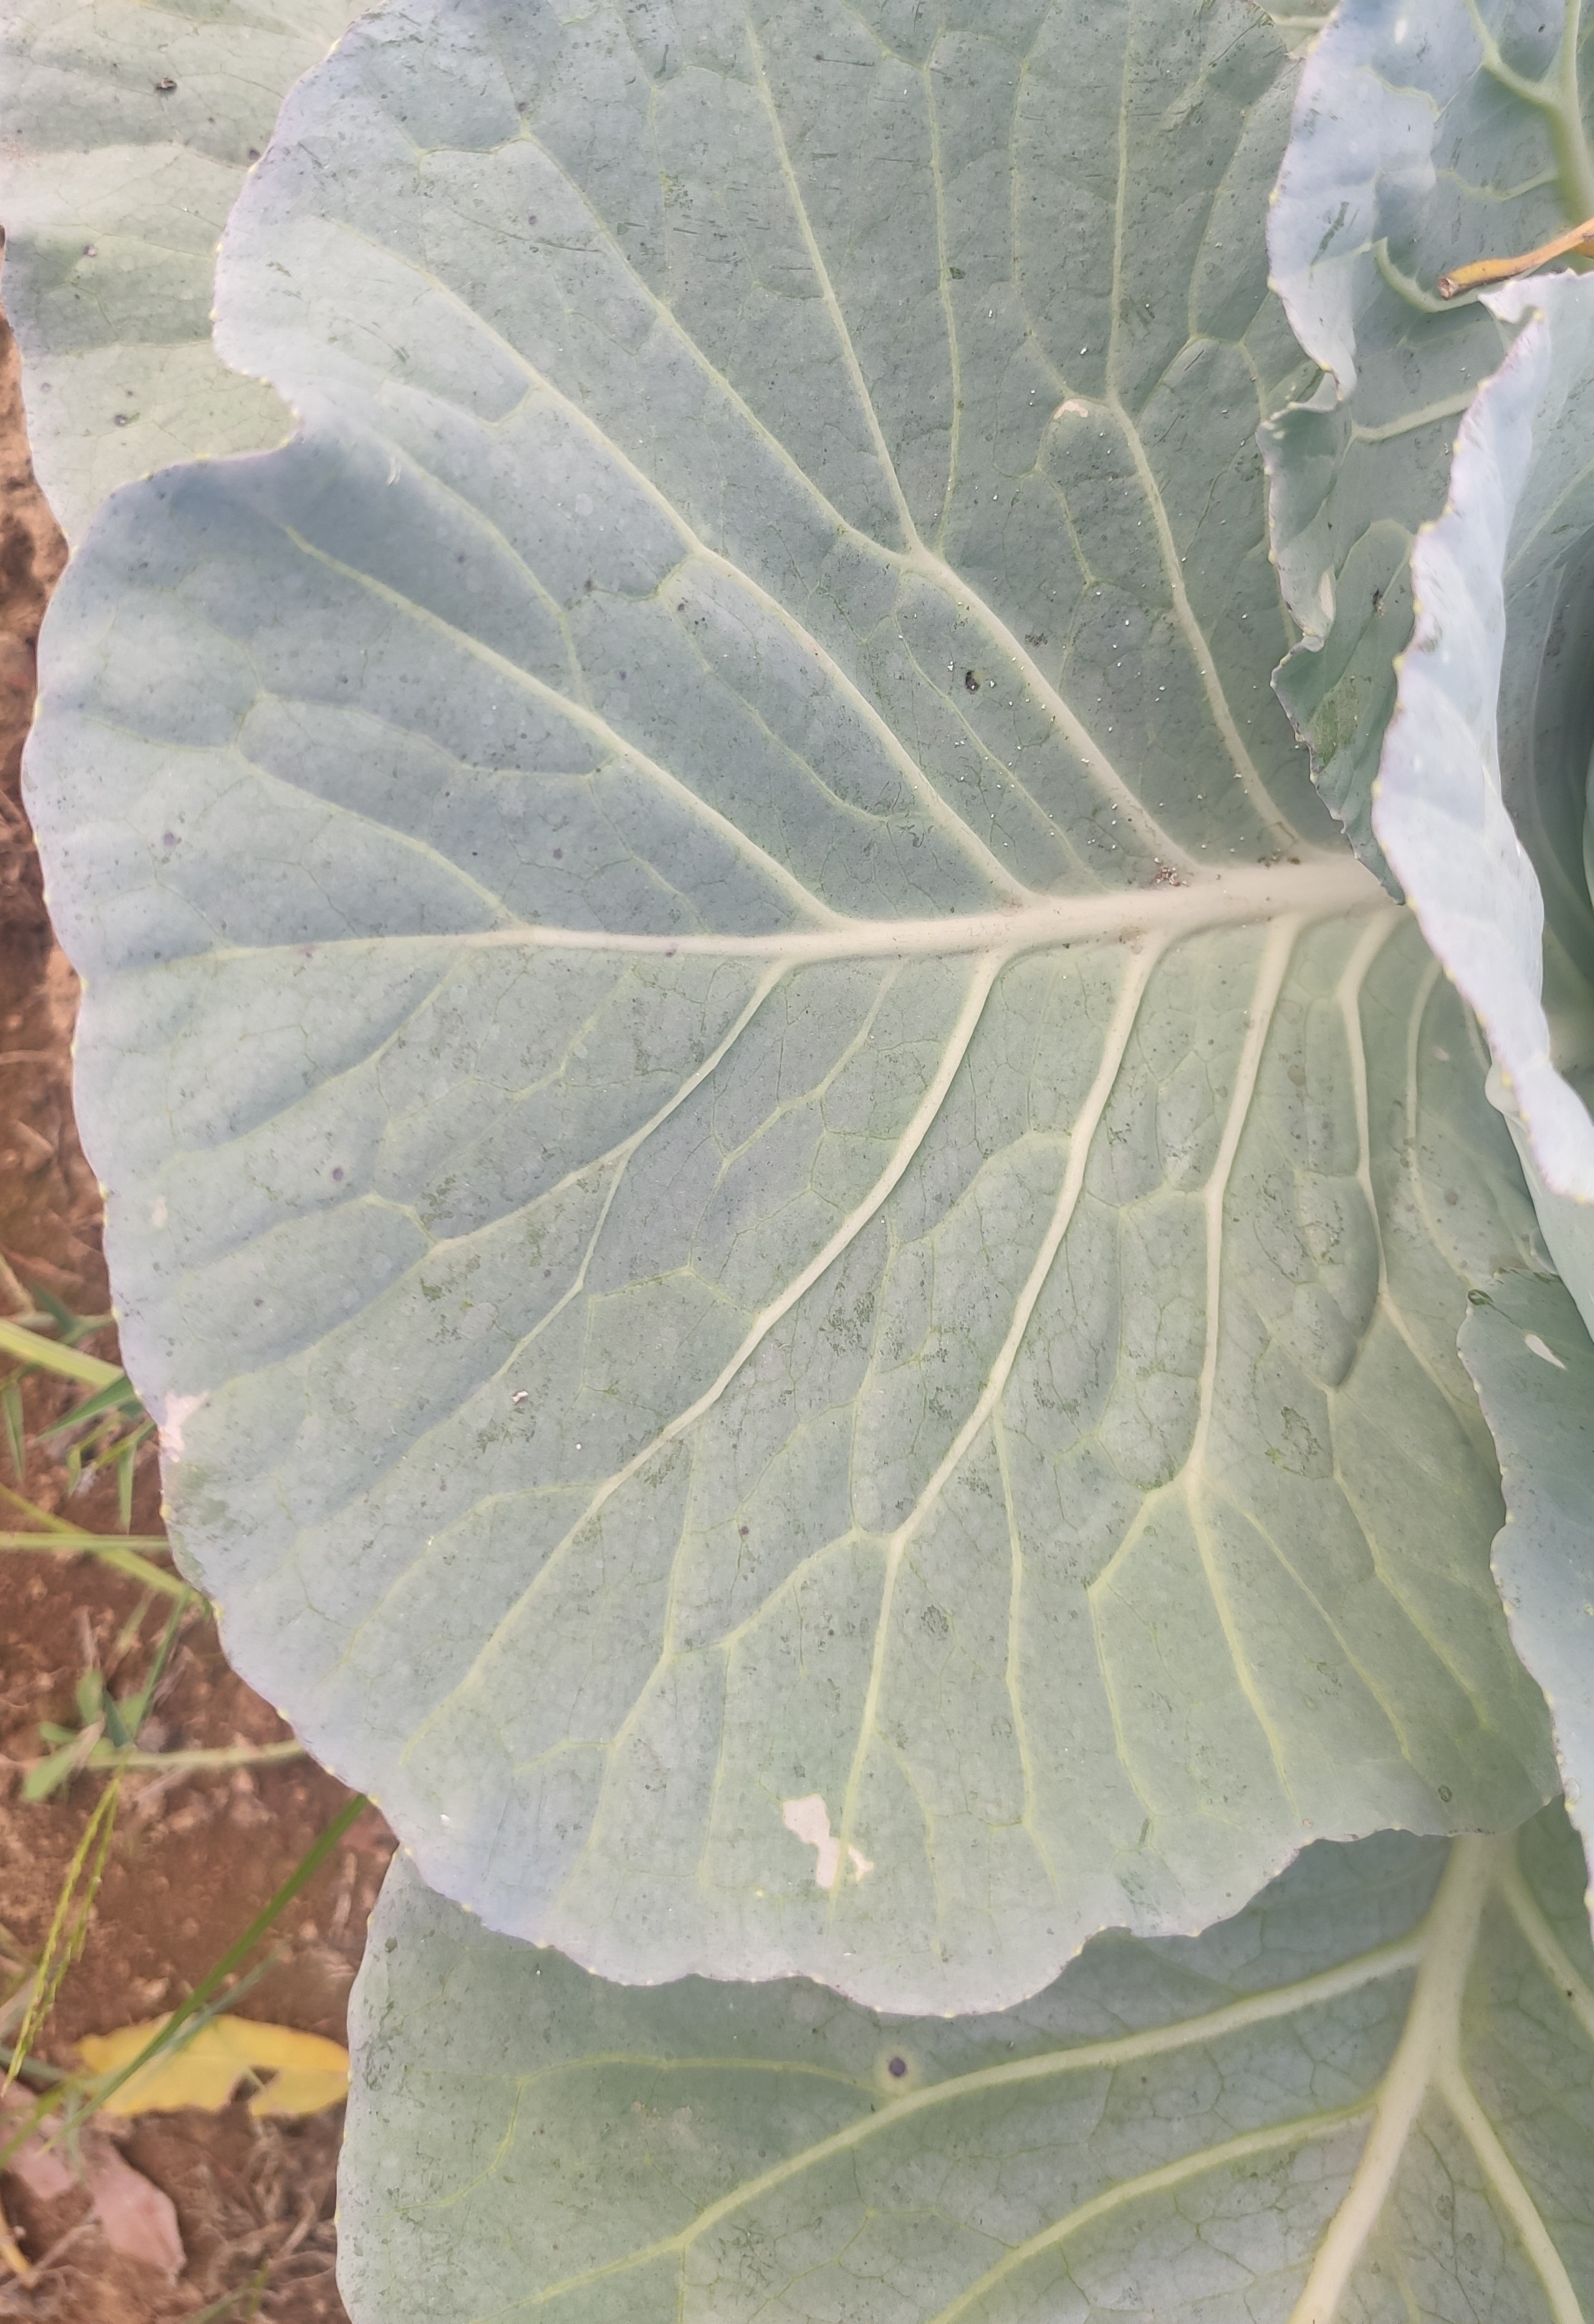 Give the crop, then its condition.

cabbage, healthy
